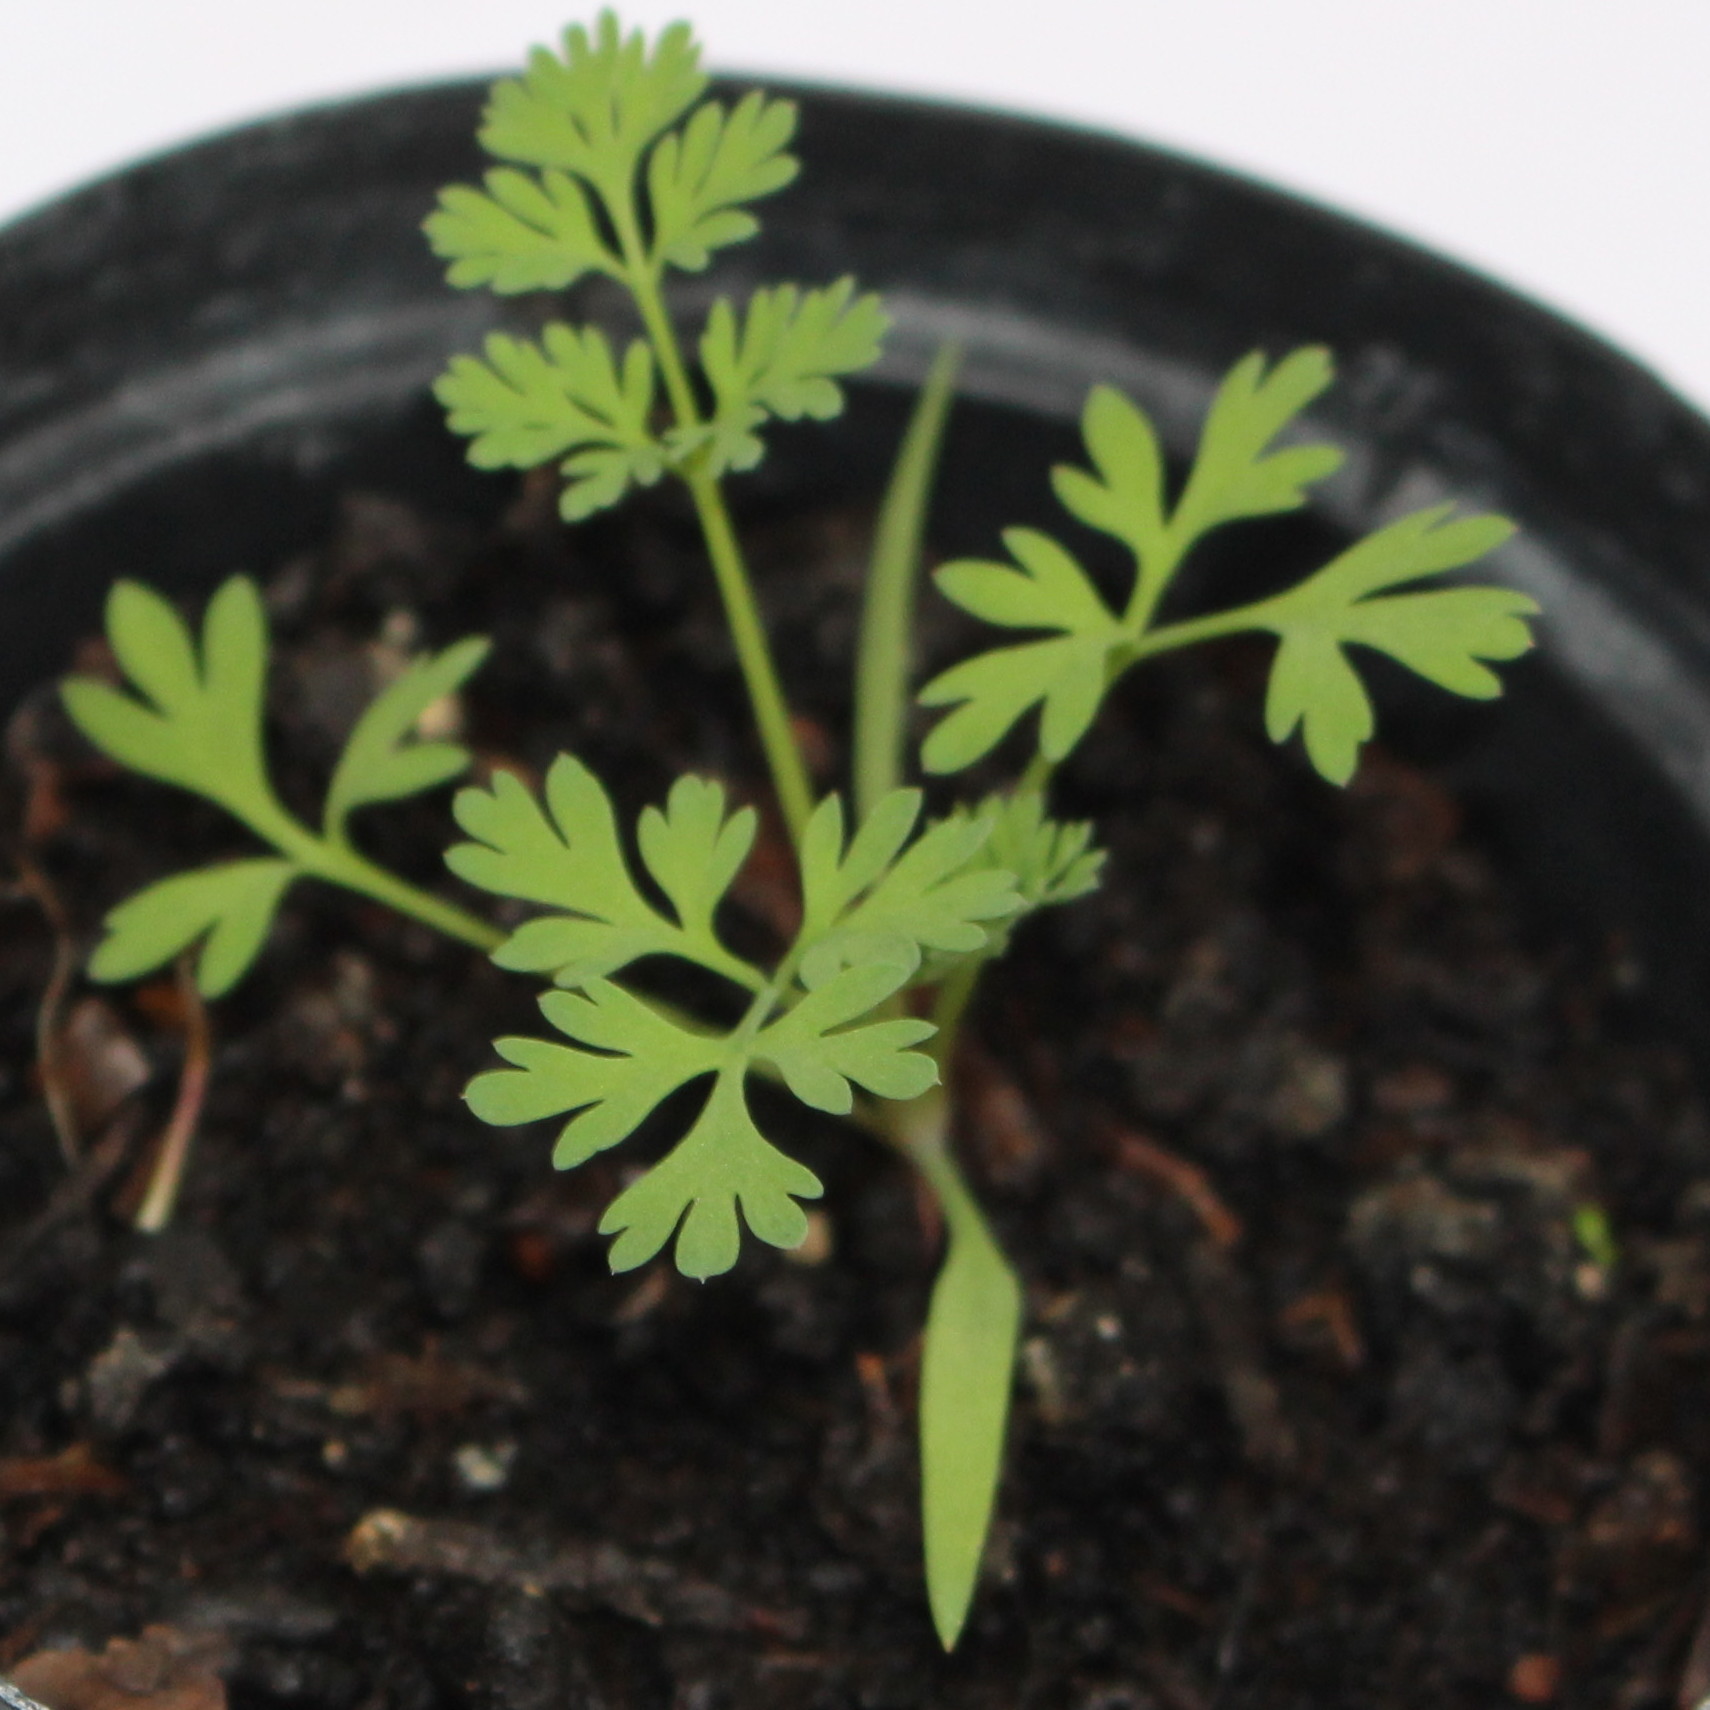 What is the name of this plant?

Fumaria officinalis
